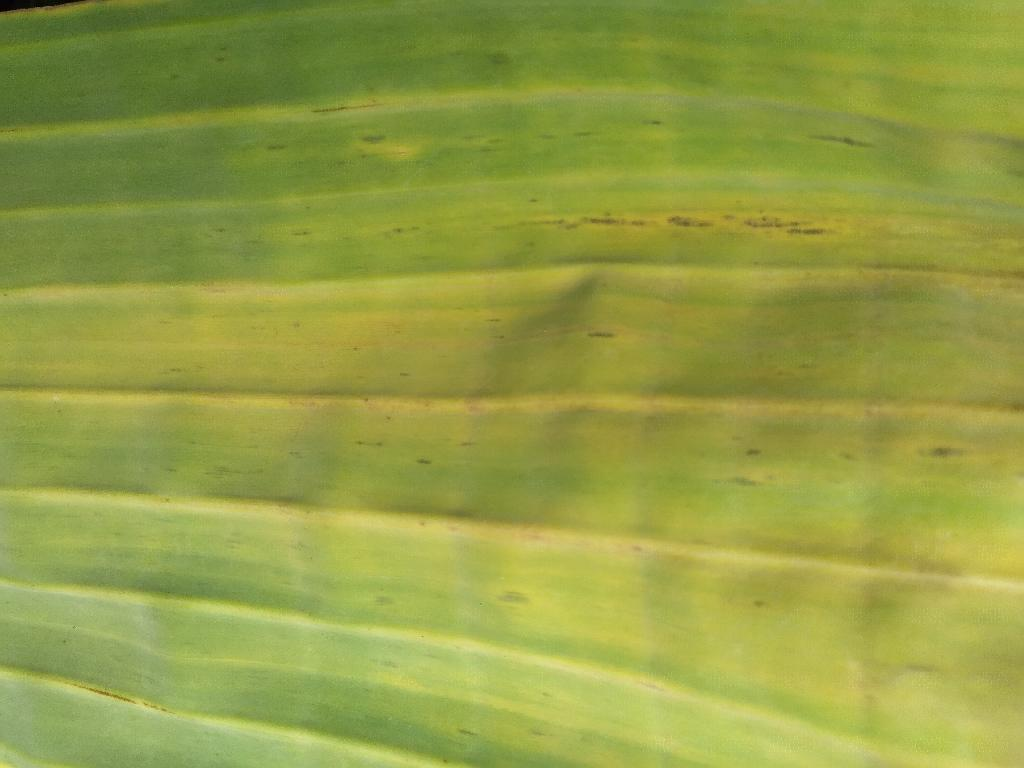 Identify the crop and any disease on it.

banana, fusarium wilt race 1
